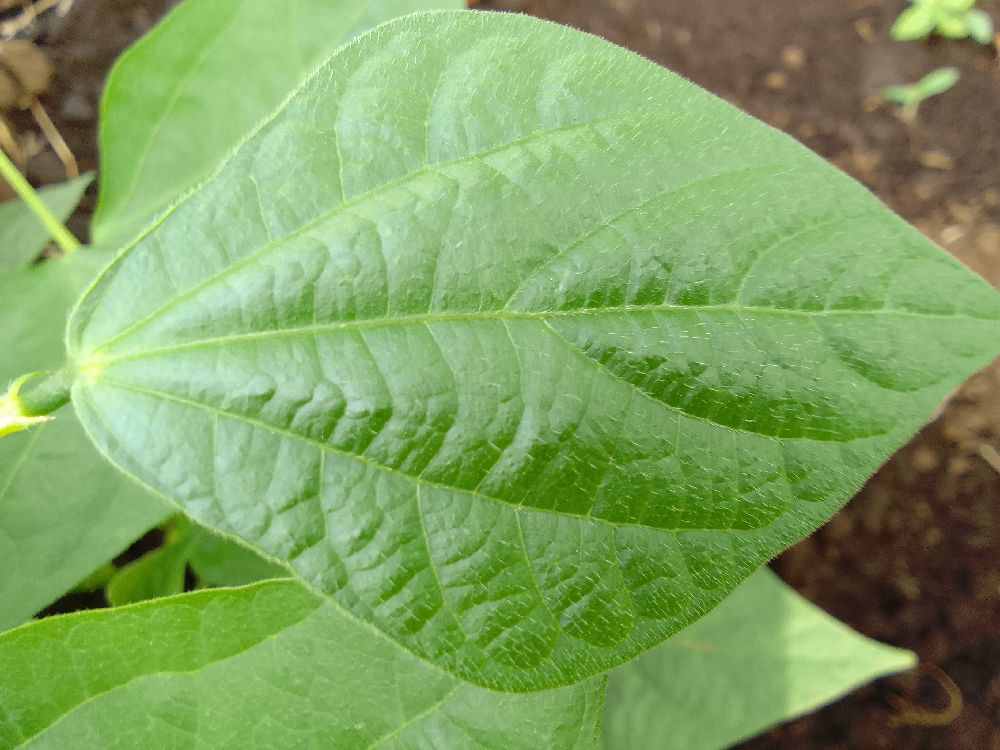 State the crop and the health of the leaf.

common bean, healthy
